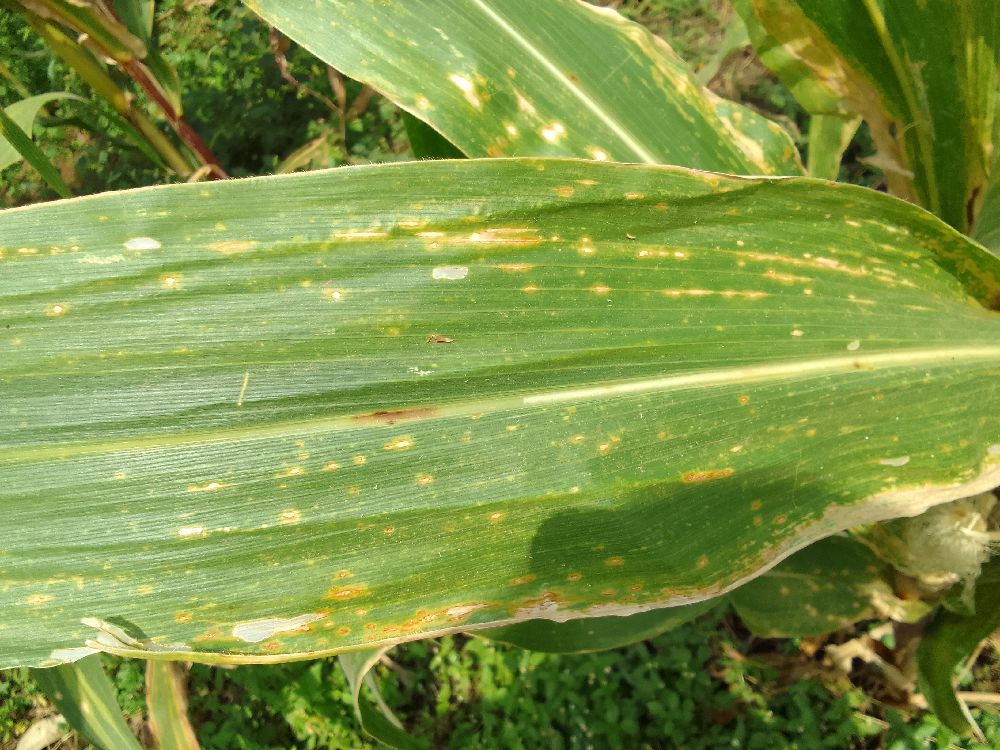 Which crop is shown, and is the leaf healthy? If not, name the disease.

maize, maize lethal necrosis
